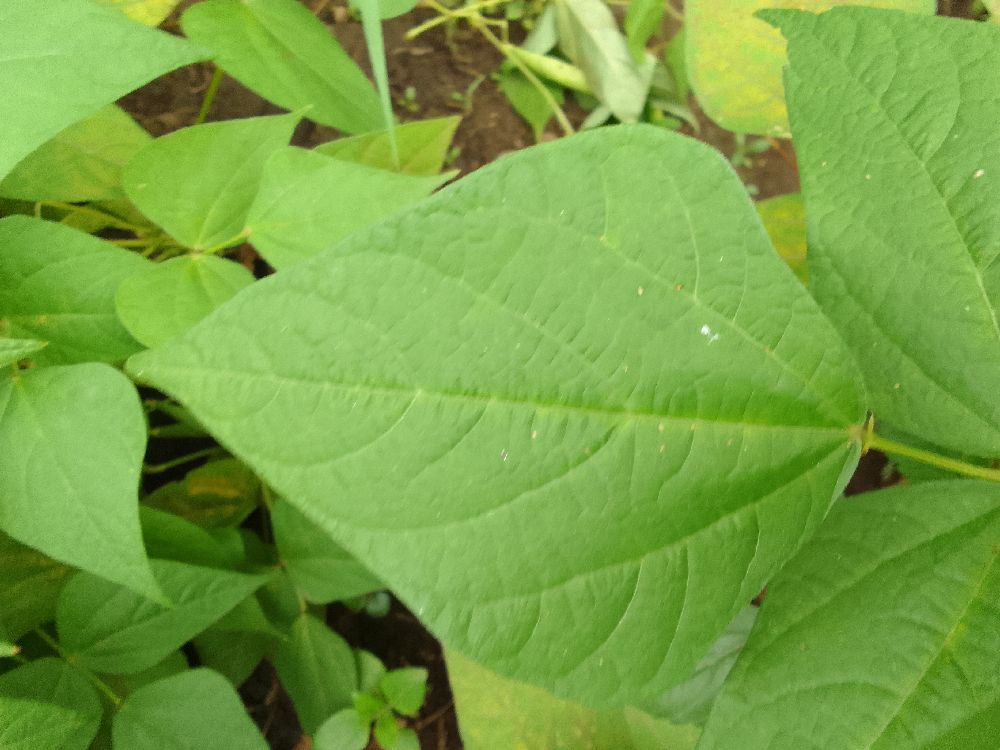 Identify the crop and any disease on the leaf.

common bean, healthy
